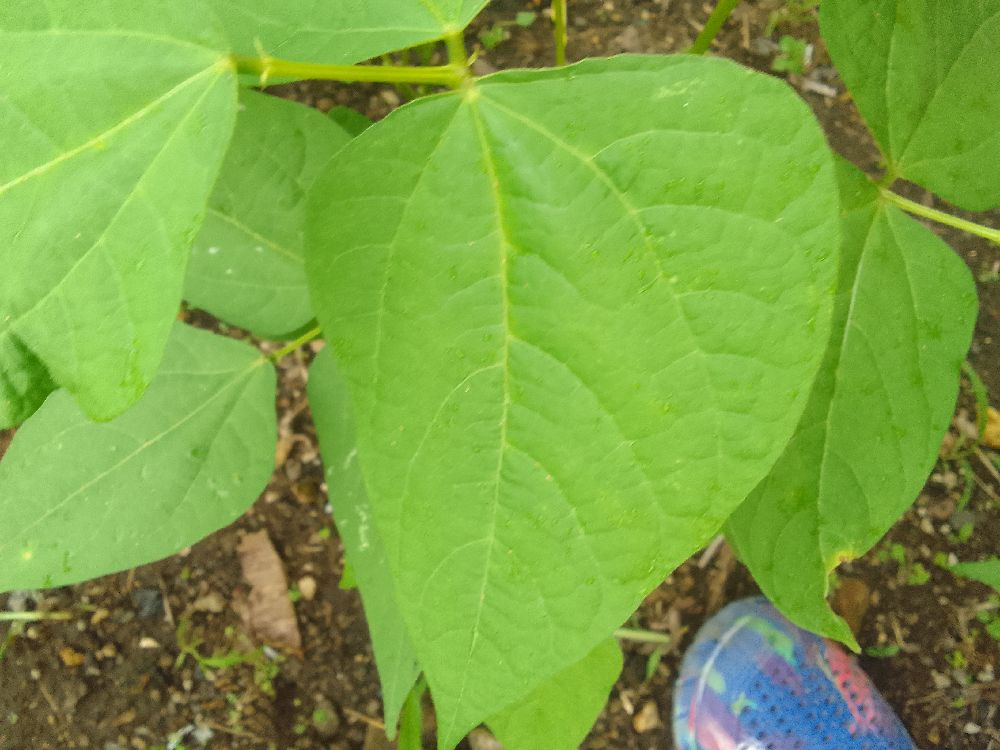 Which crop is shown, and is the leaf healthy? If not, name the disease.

common bean, healthy
